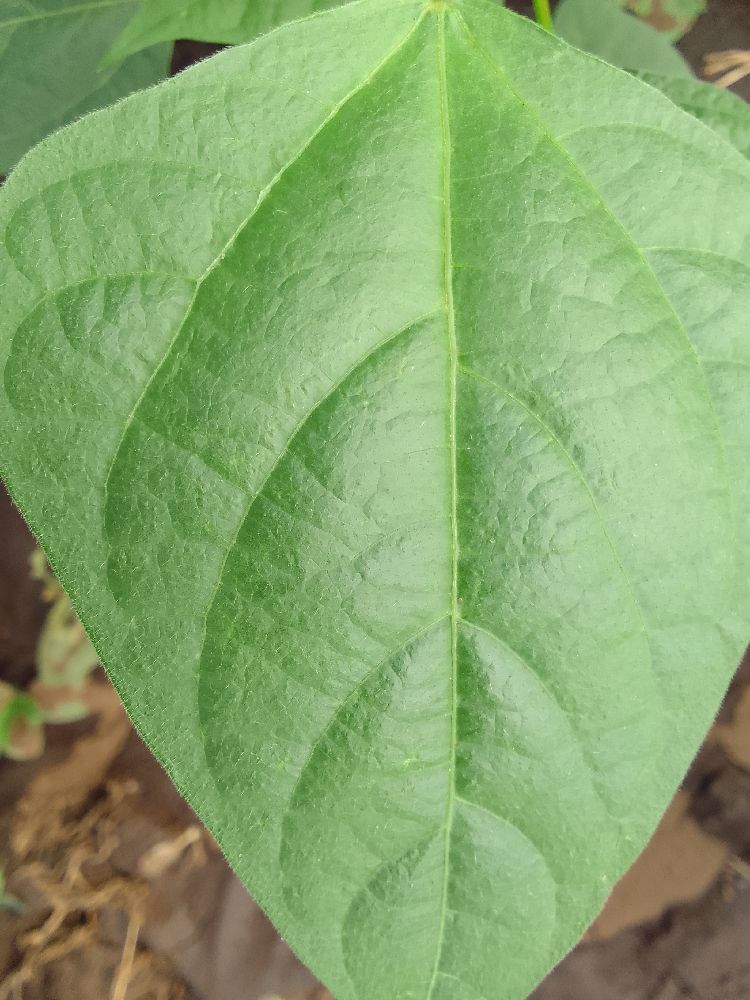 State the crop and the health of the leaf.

common bean, healthy
